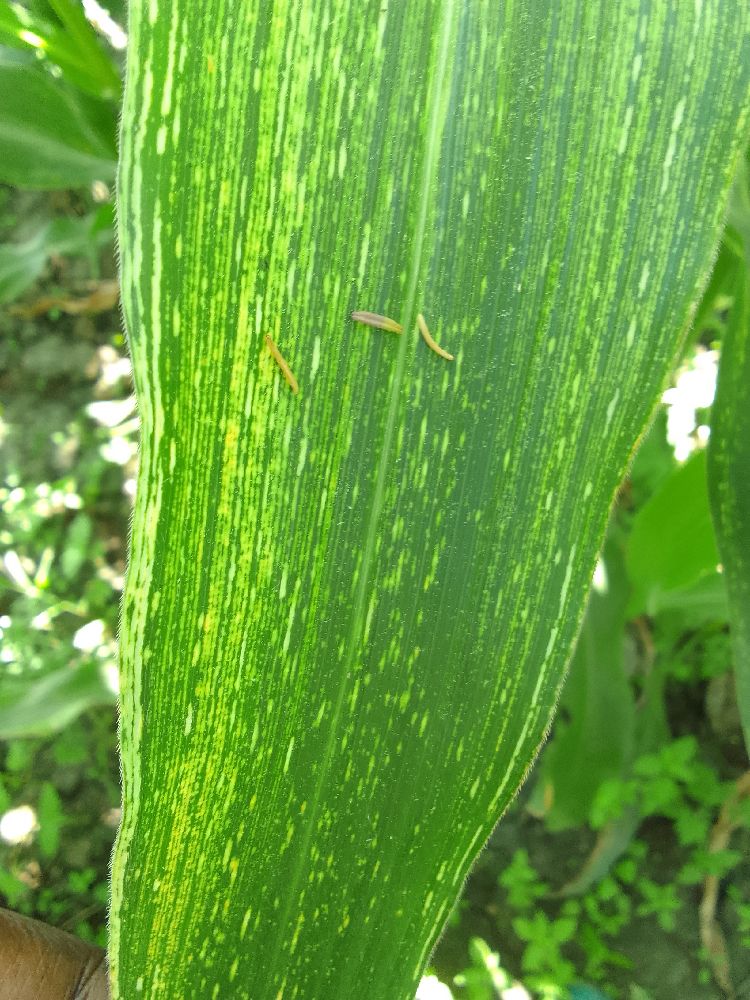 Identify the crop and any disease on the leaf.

maize, maize streak virus
